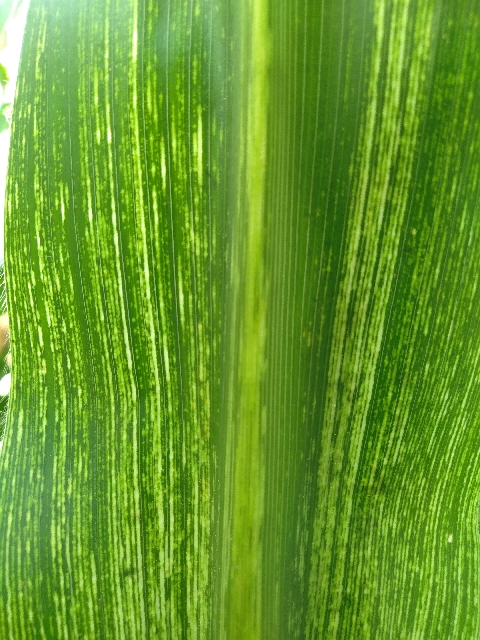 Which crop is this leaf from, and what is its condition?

maize, maize streak virus
